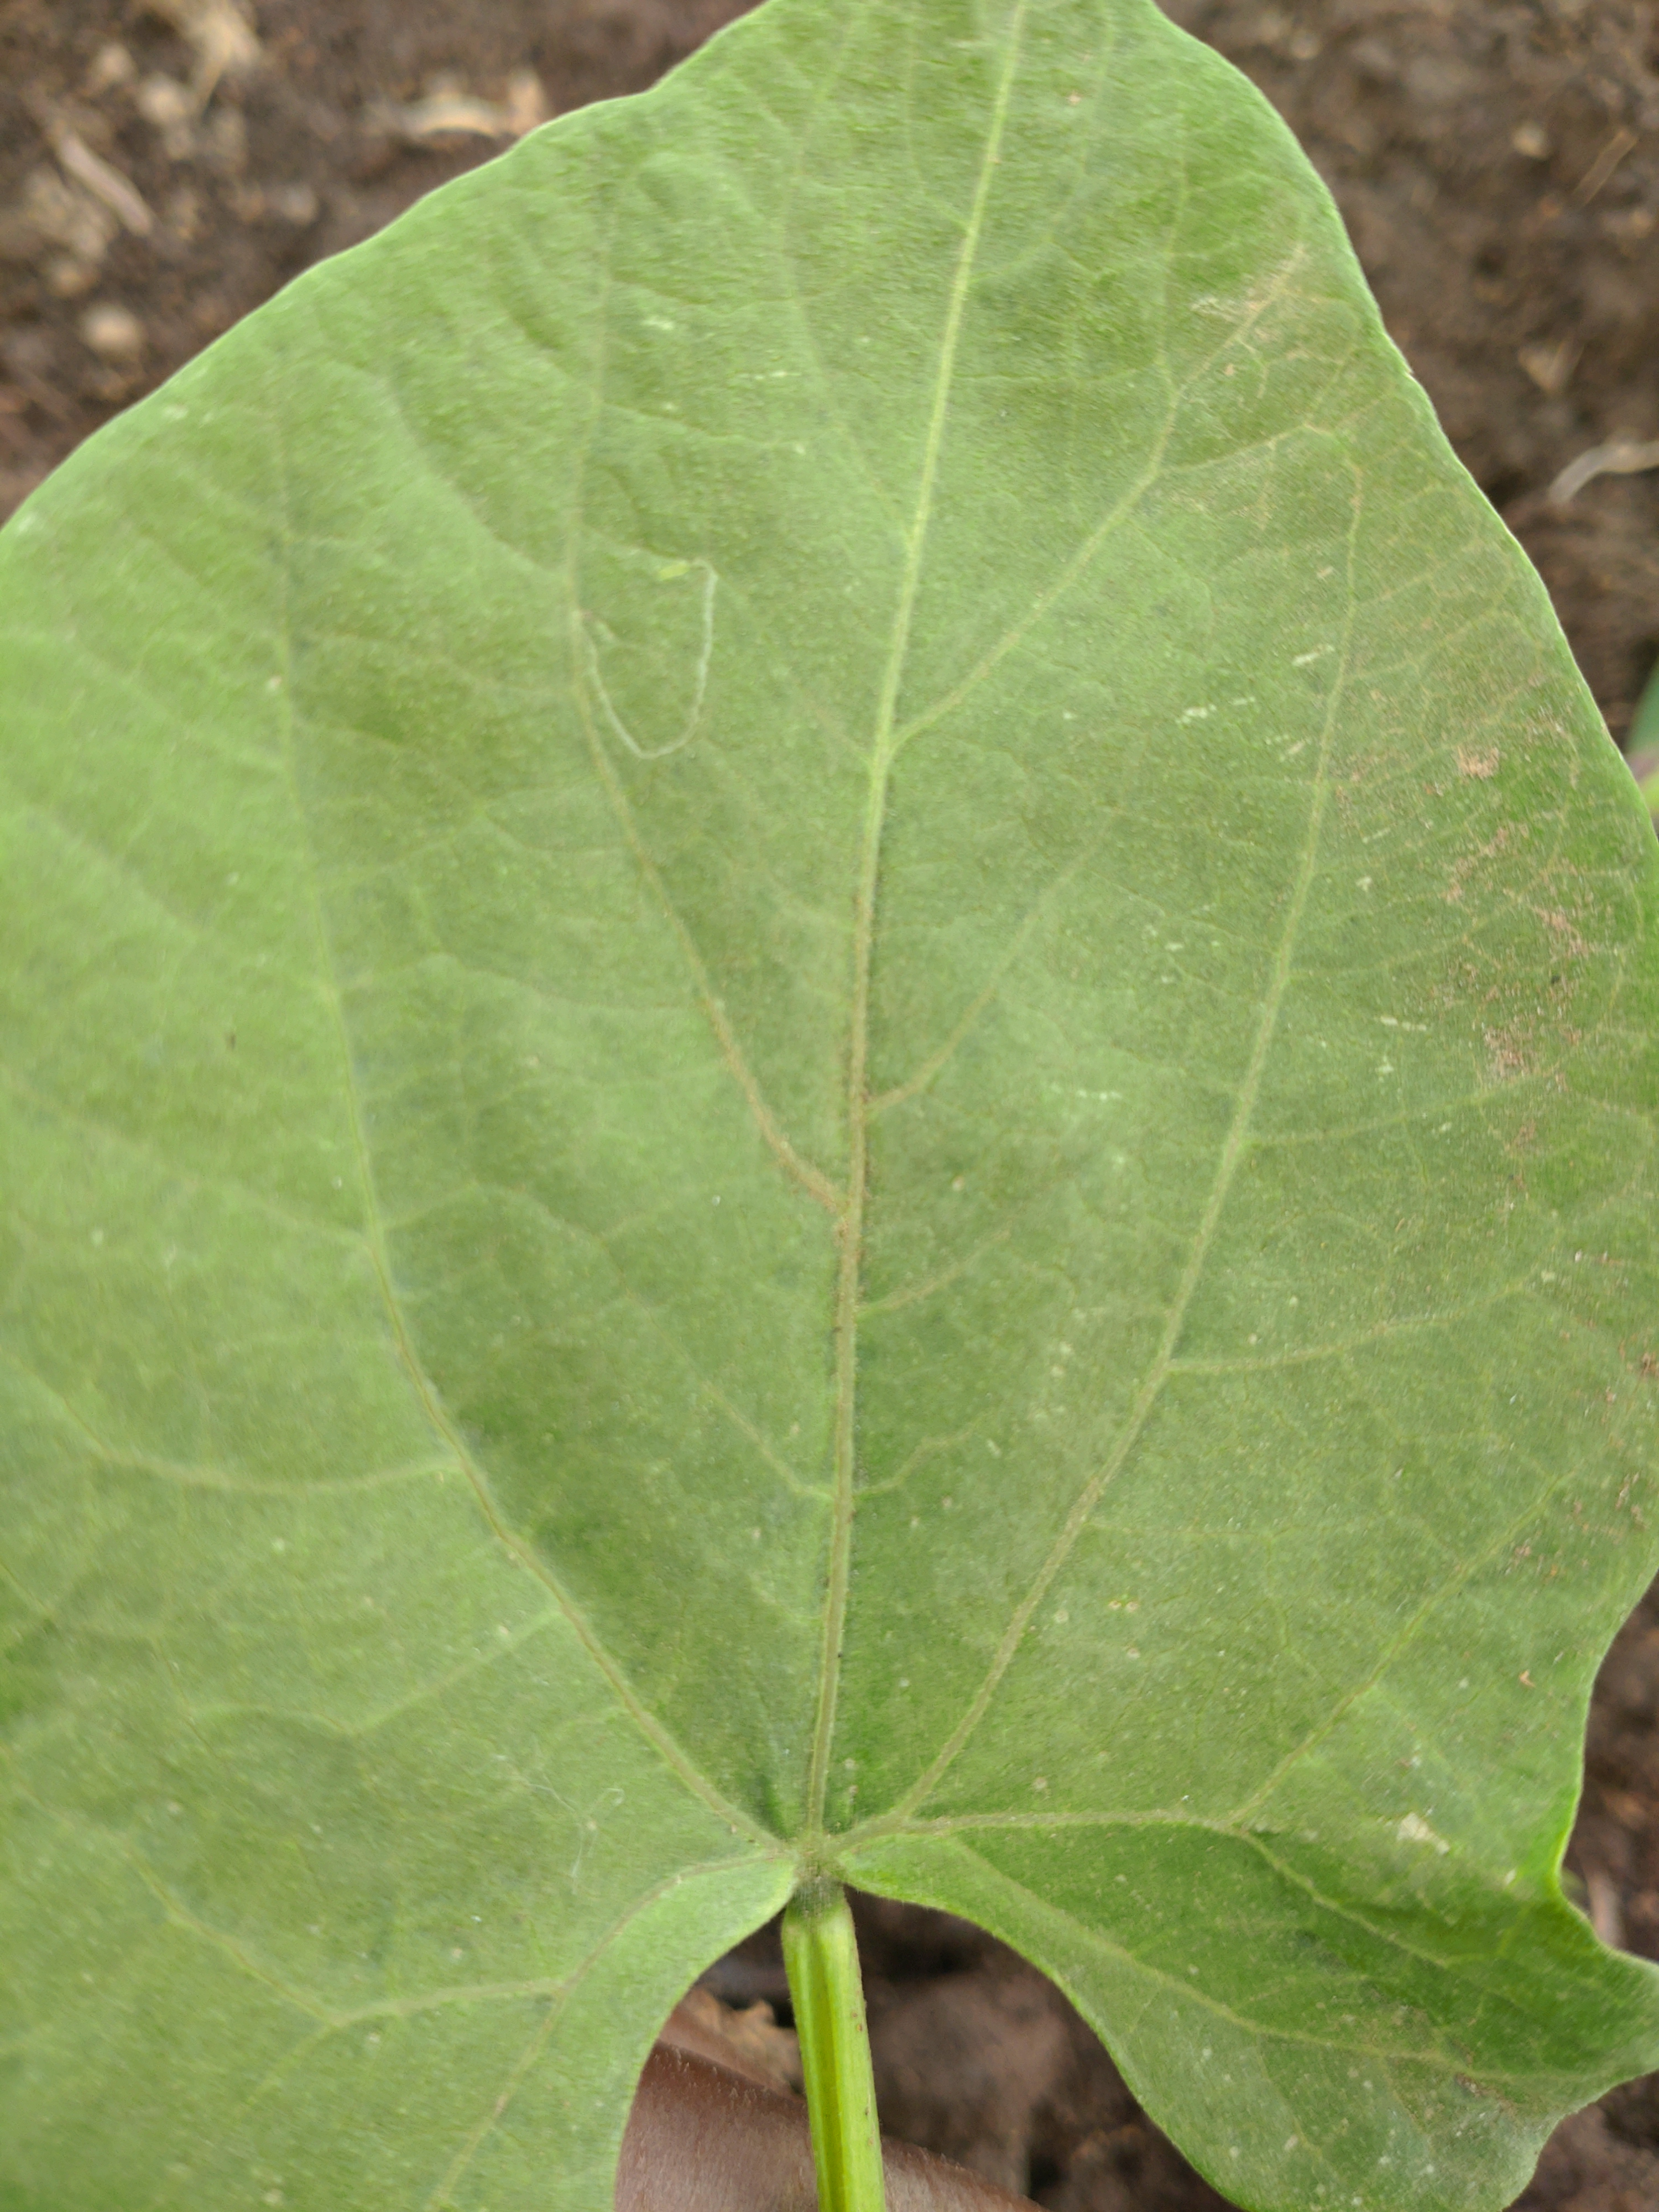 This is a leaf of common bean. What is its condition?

healthy
